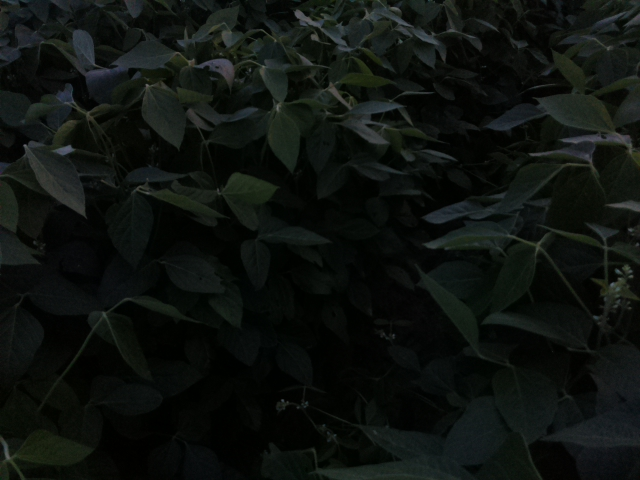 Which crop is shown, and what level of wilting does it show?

soybean, leaves with no wilting
